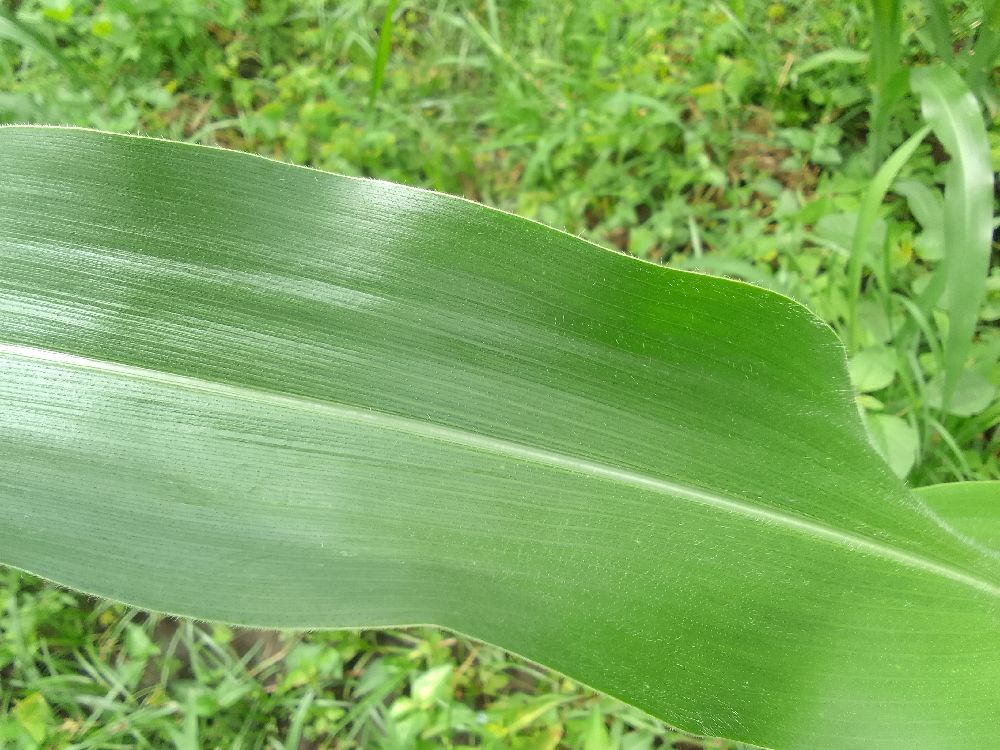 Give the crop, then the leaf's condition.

maize, healthy
